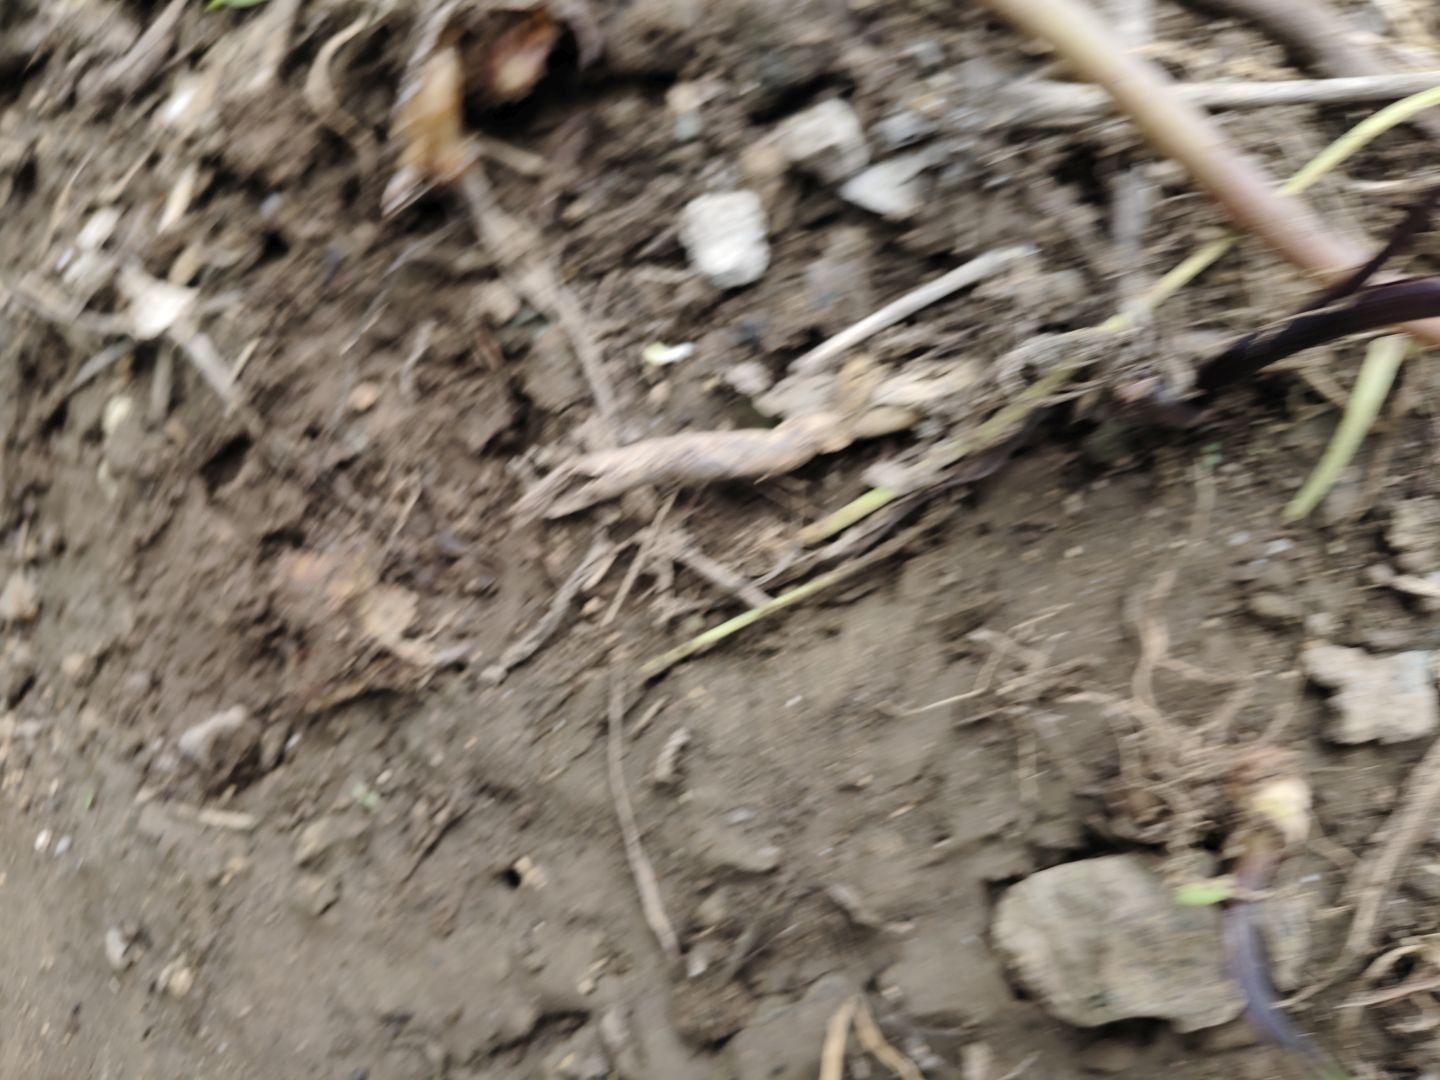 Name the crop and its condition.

taro, root rot
